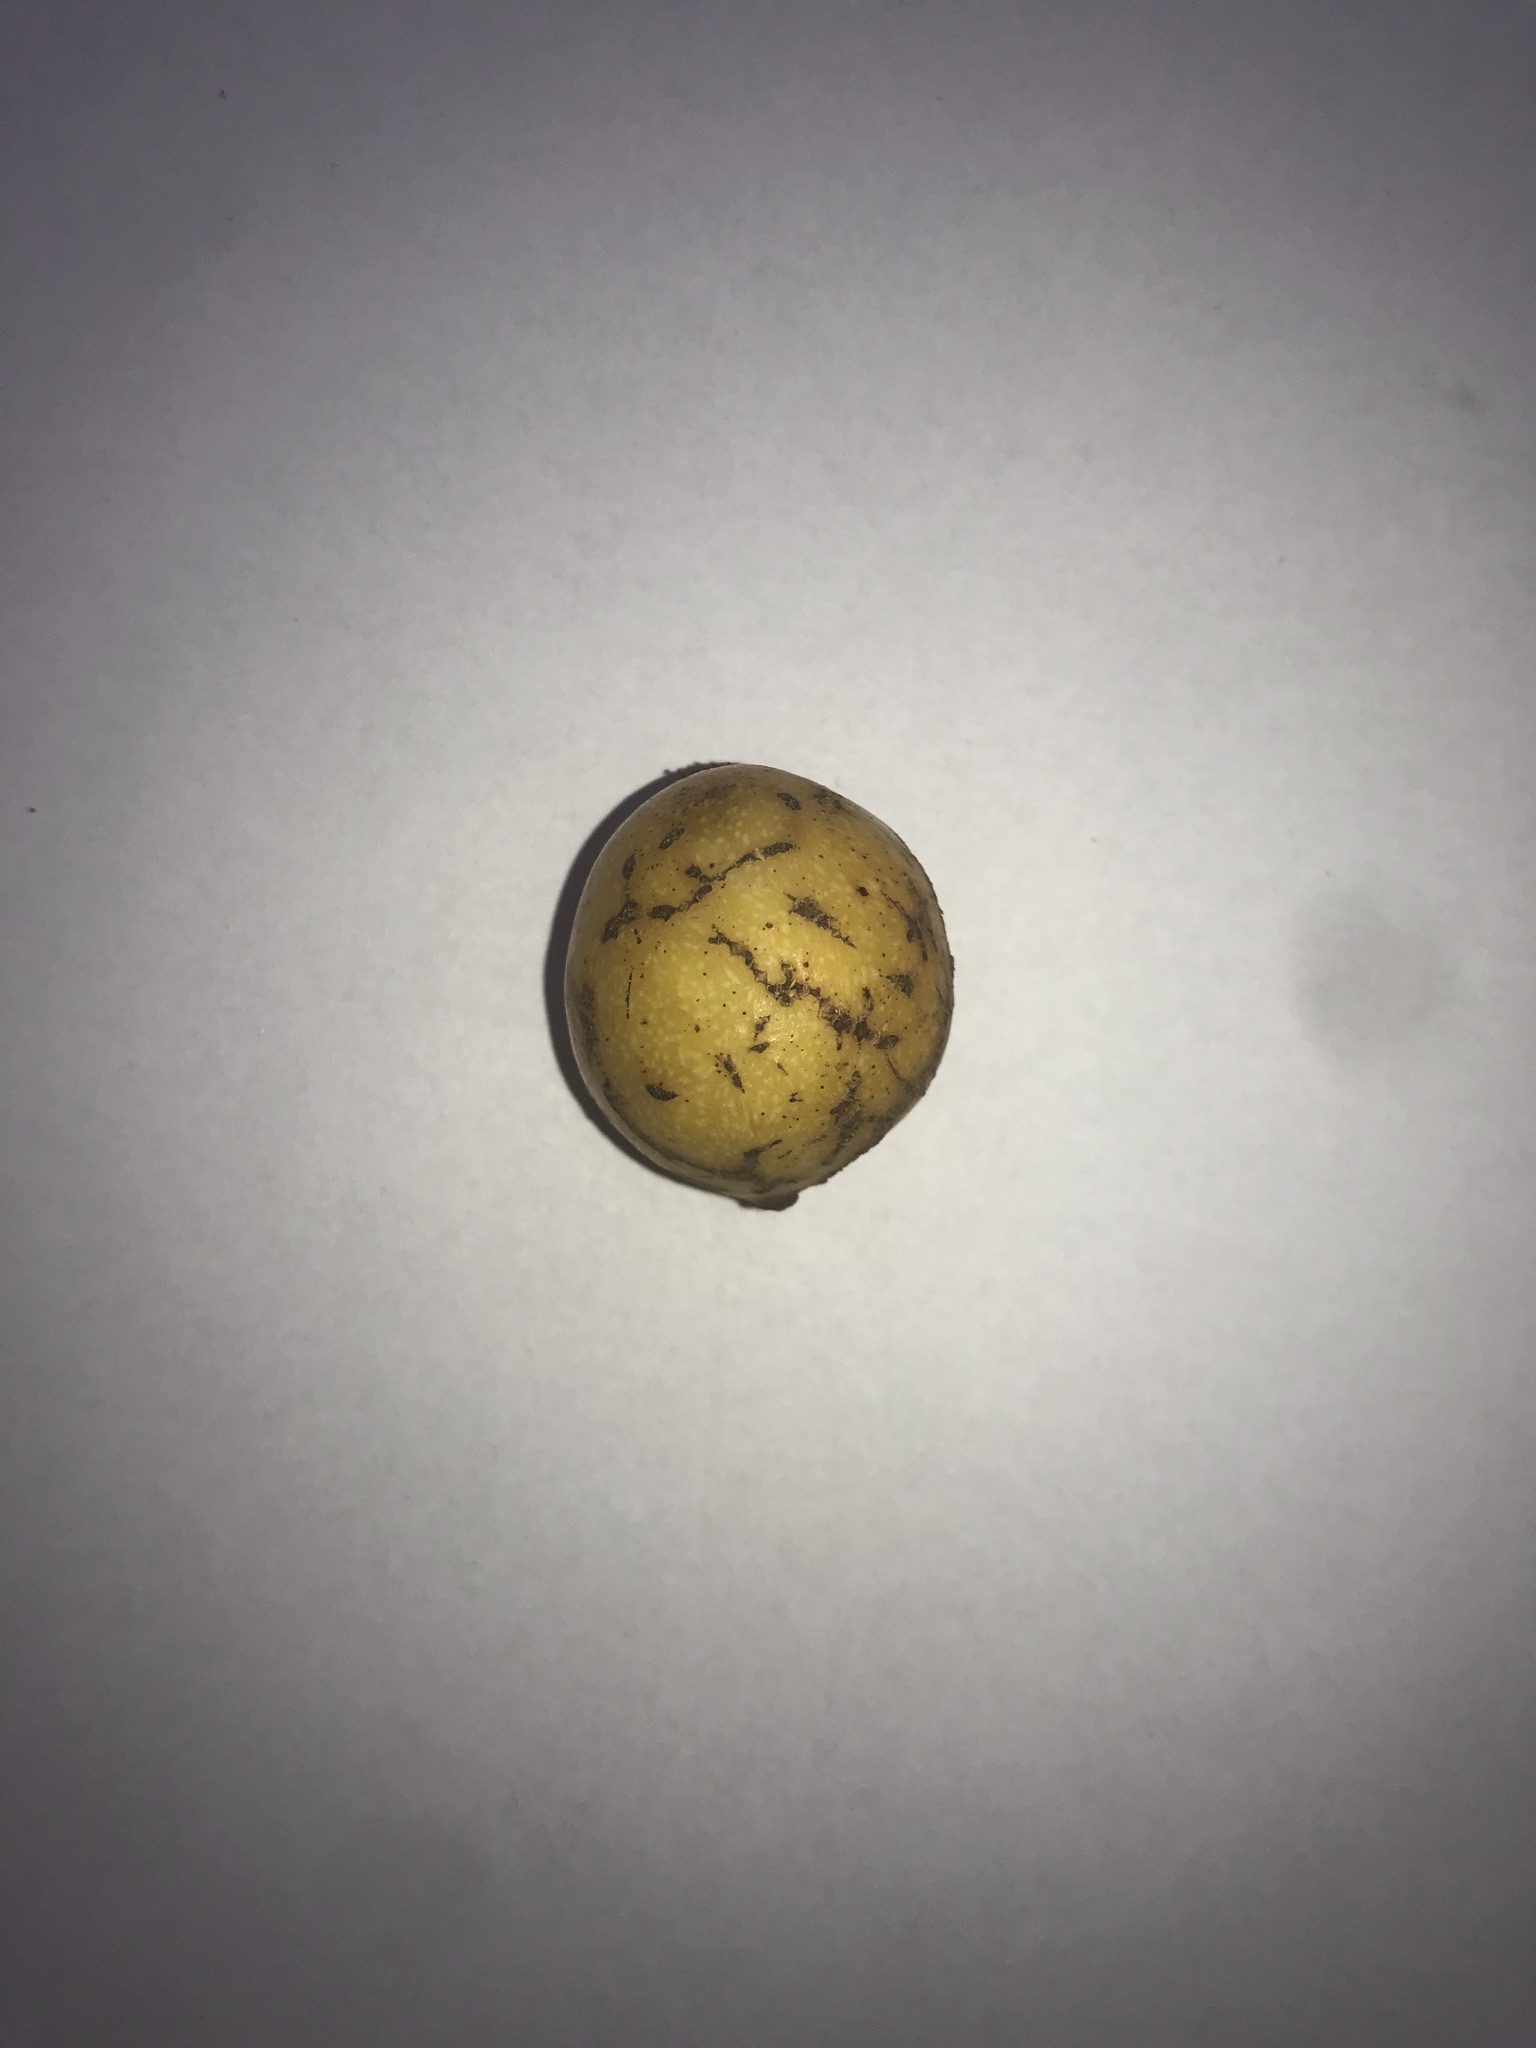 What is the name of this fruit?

abiu
